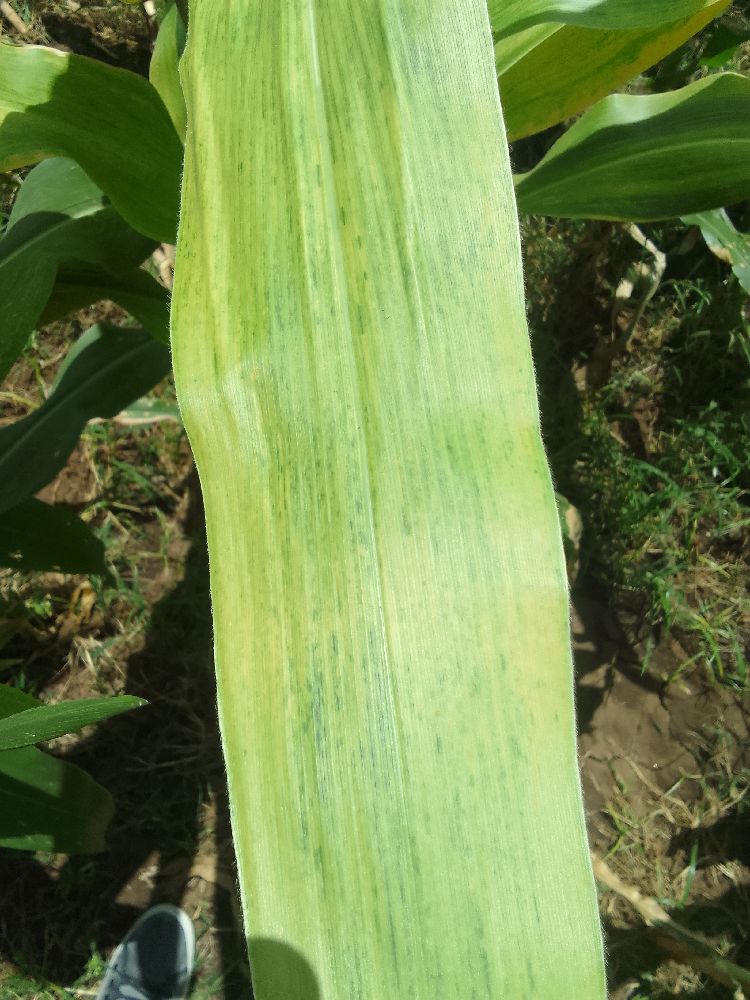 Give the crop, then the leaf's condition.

maize, maize lethal necrosis
